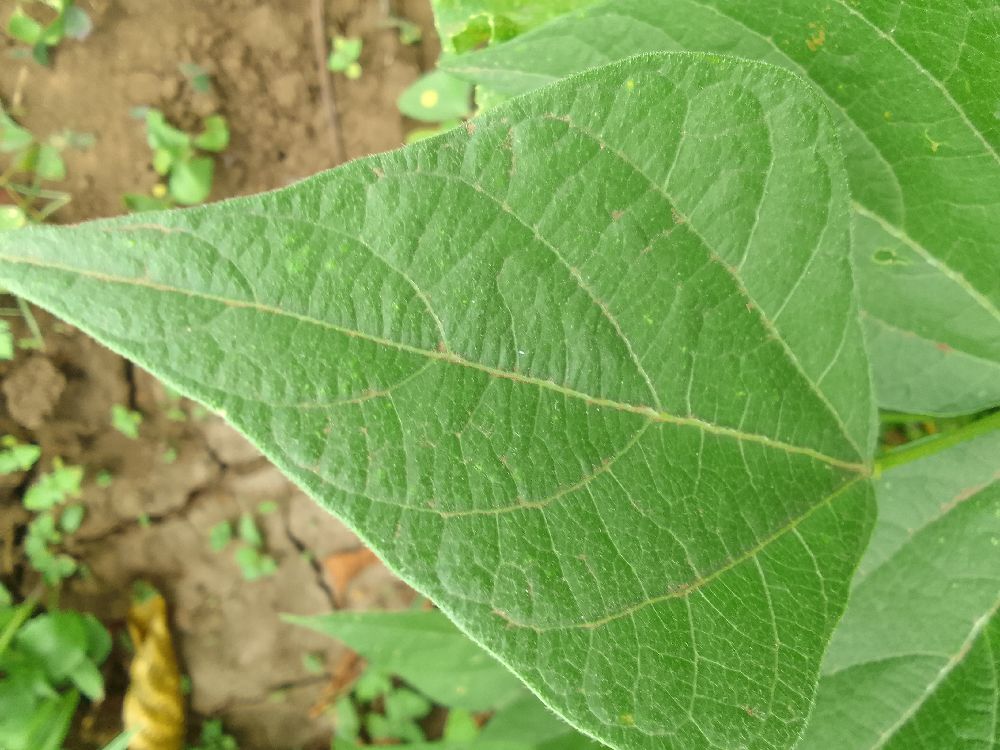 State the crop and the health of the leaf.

common bean, healthy
